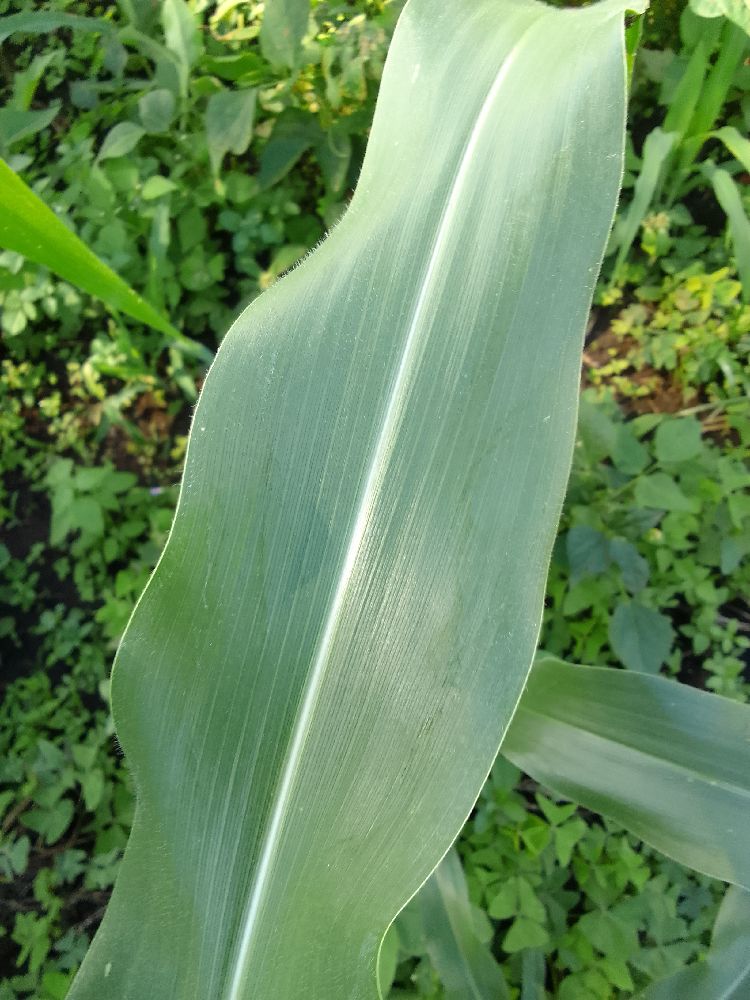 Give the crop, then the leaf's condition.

maize, healthy
